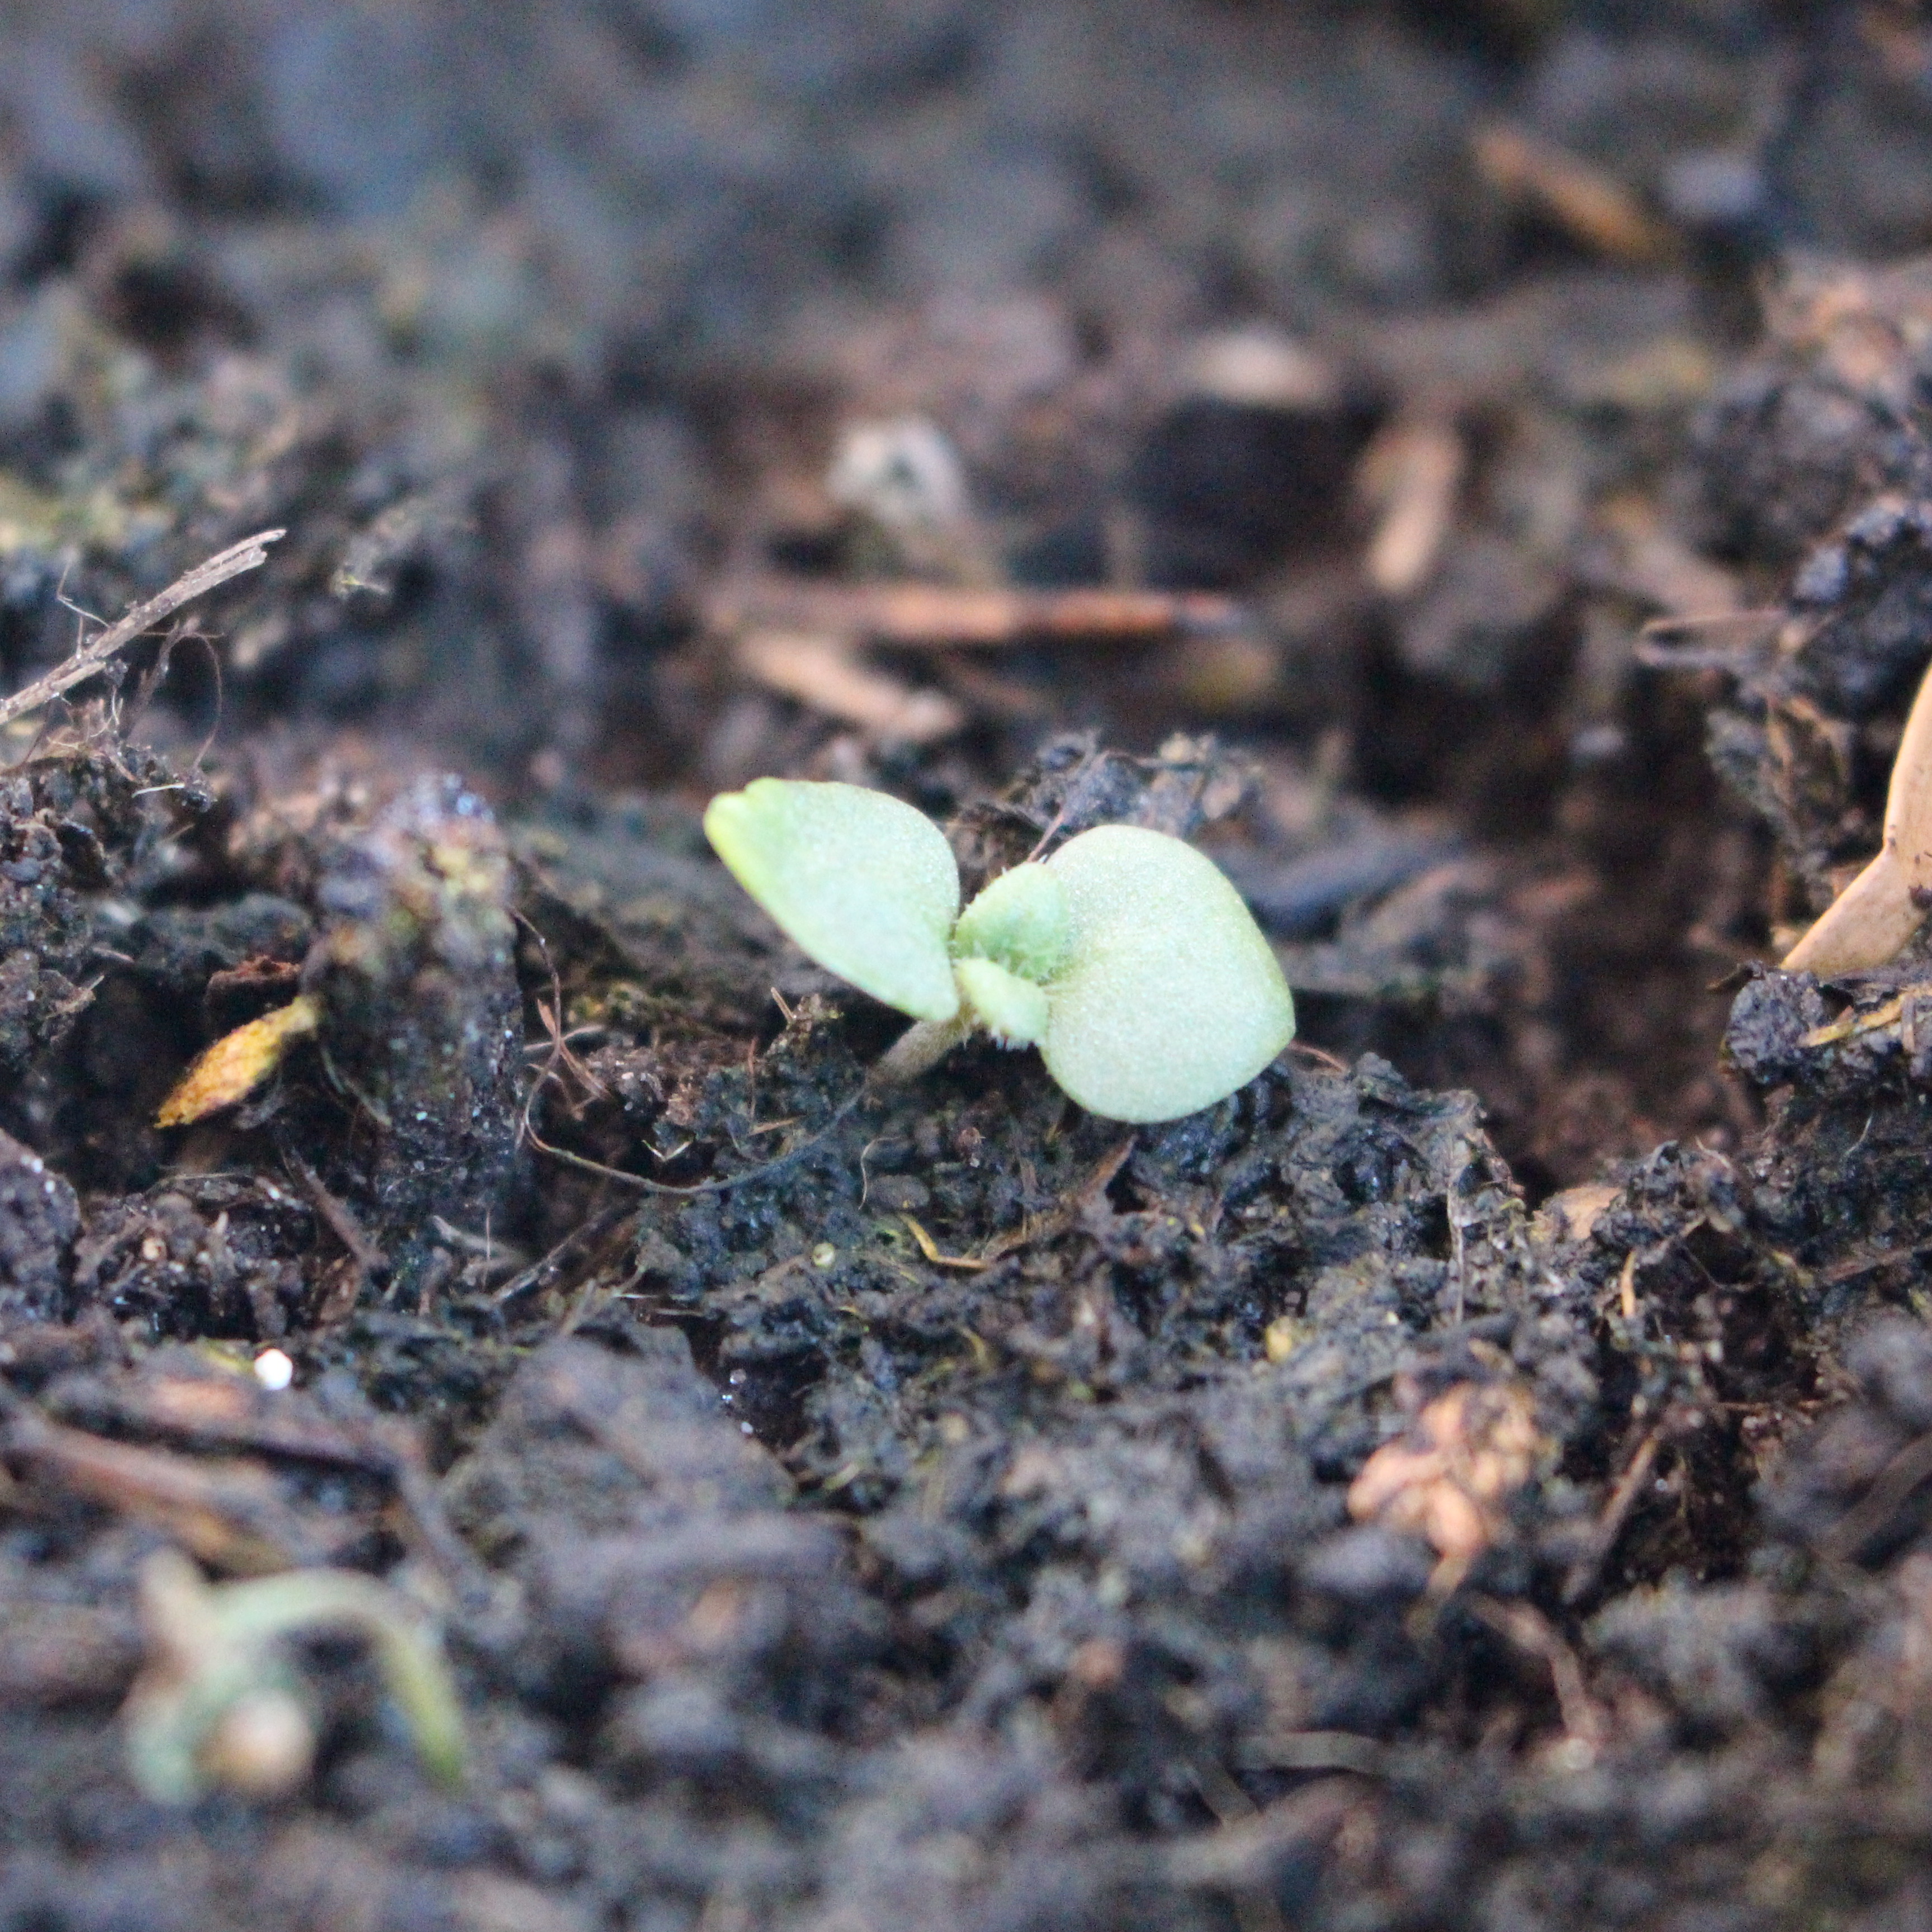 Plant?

Veronica persica
